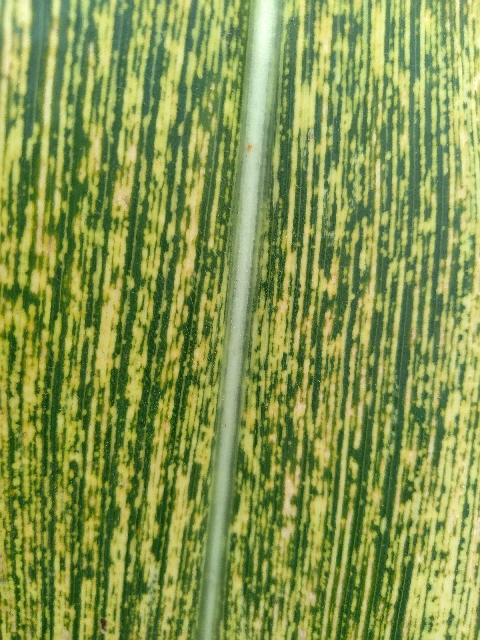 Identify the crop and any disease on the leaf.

maize, maize streak virus
